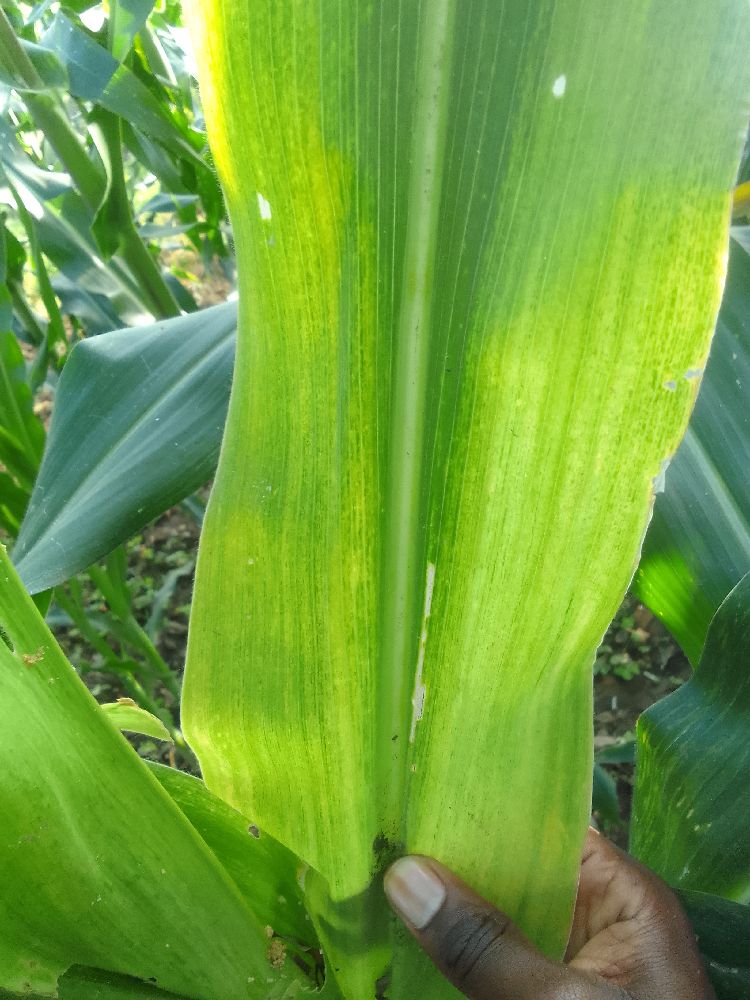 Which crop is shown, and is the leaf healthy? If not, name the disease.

maize, maize lethal necrosis
